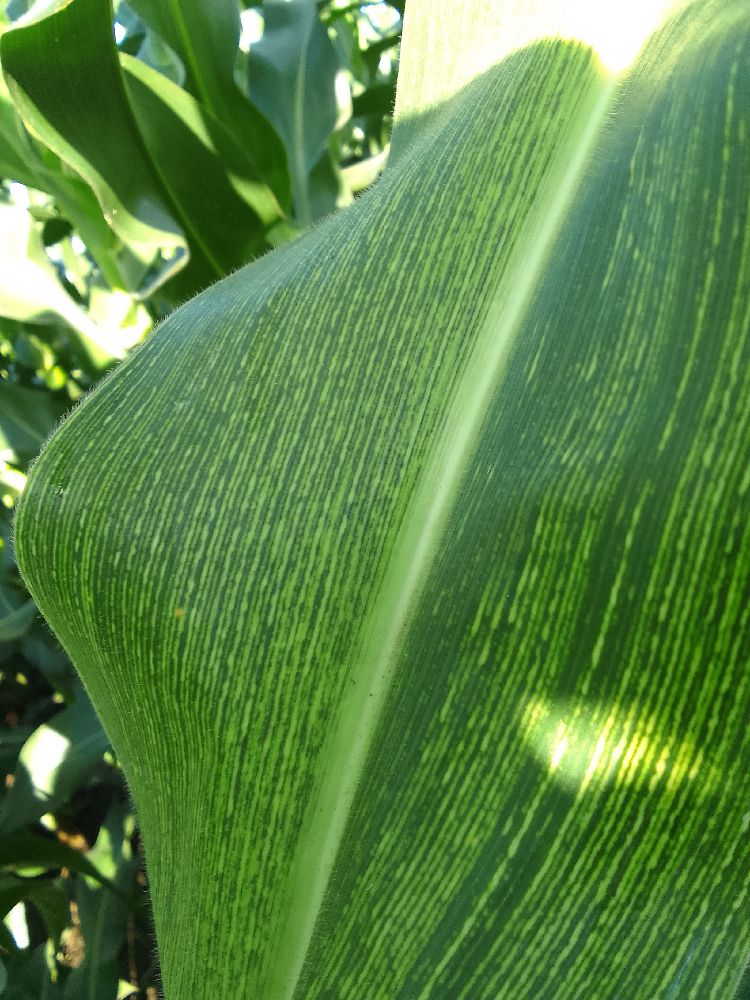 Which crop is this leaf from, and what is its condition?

maize, maize streak virus
